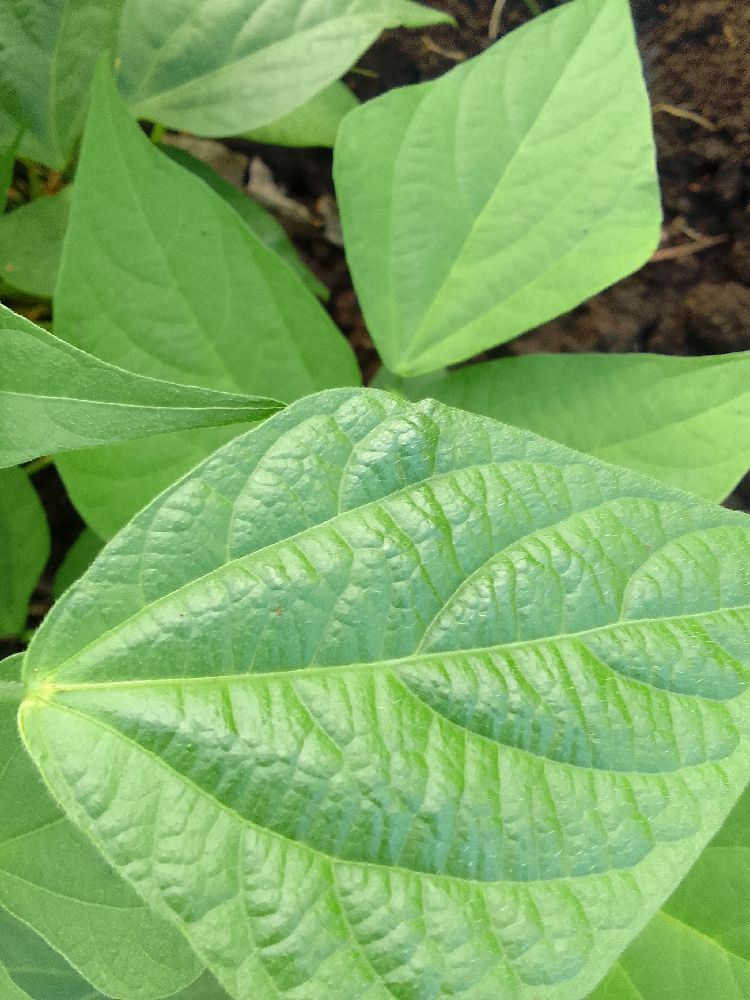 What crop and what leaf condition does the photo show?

common bean, healthy
